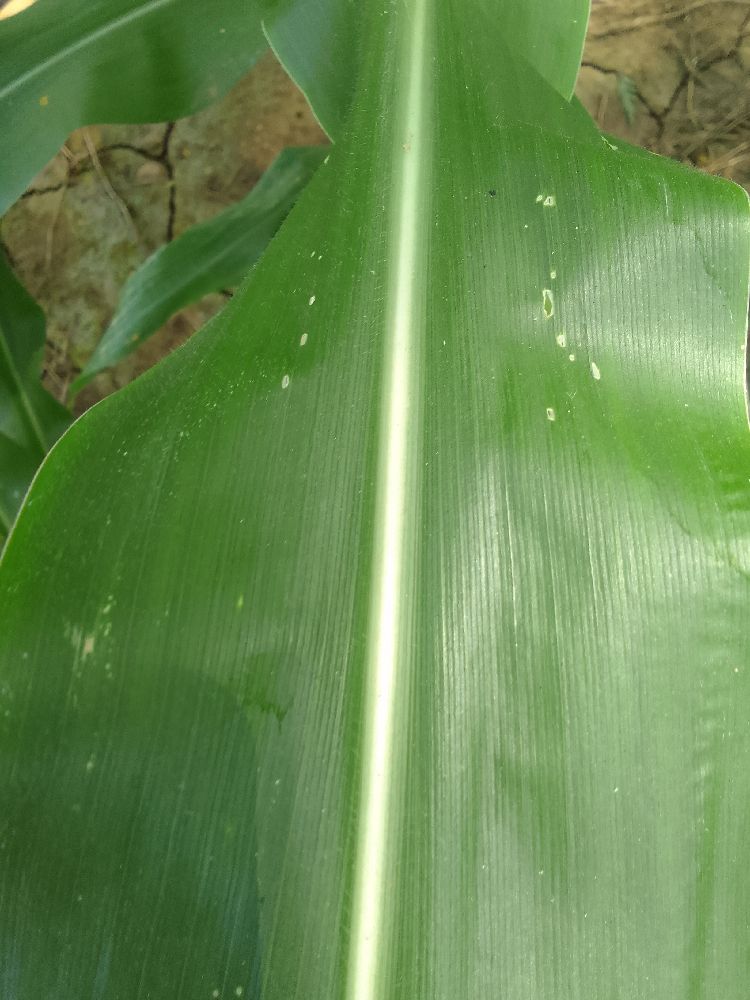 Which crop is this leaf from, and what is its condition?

maize, healthy
